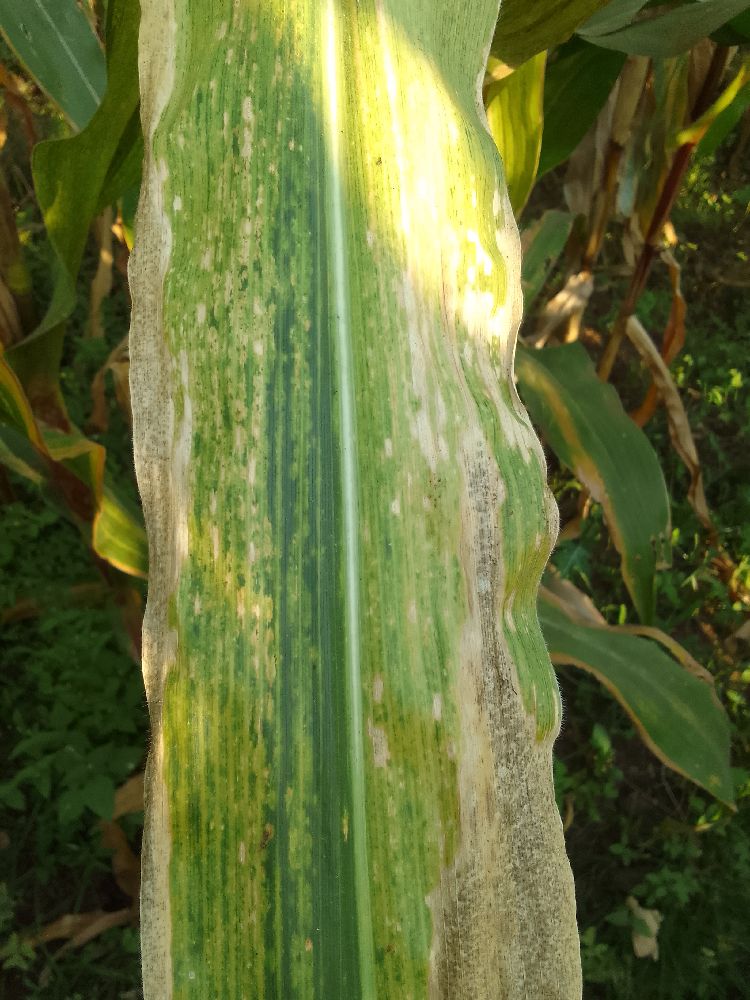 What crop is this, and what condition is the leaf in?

maize, maize lethal necrosis
